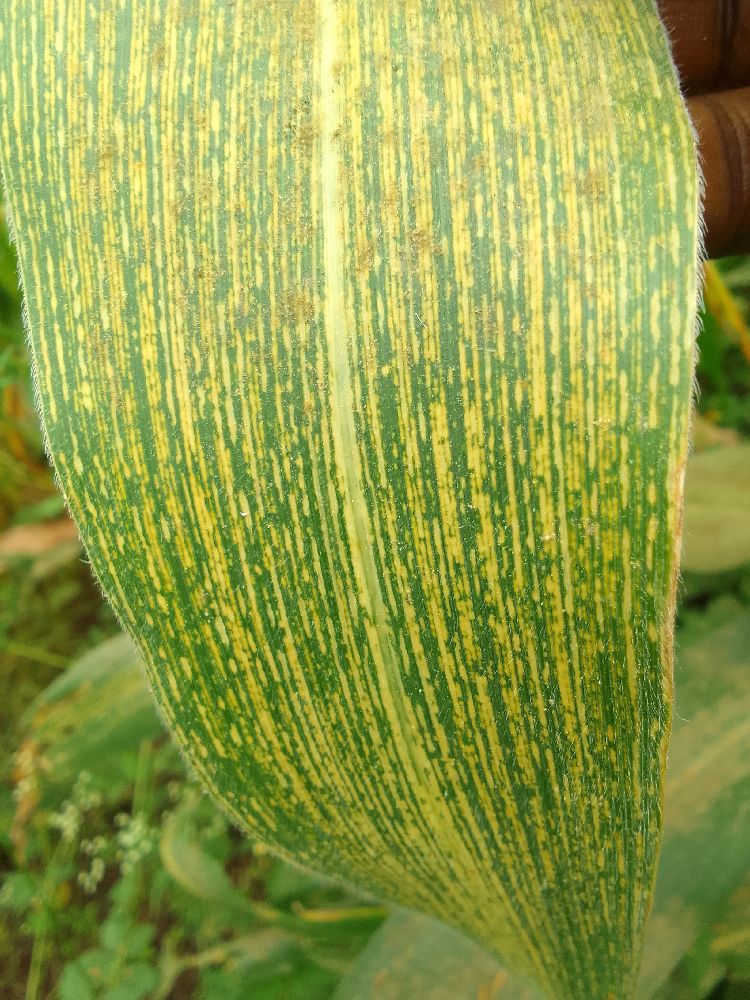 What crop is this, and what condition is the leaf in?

maize, maize streak virus
